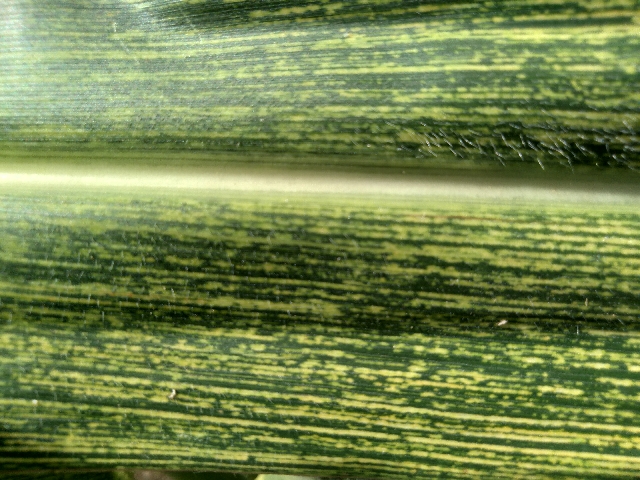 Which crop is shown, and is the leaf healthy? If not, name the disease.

maize, maize streak virus
